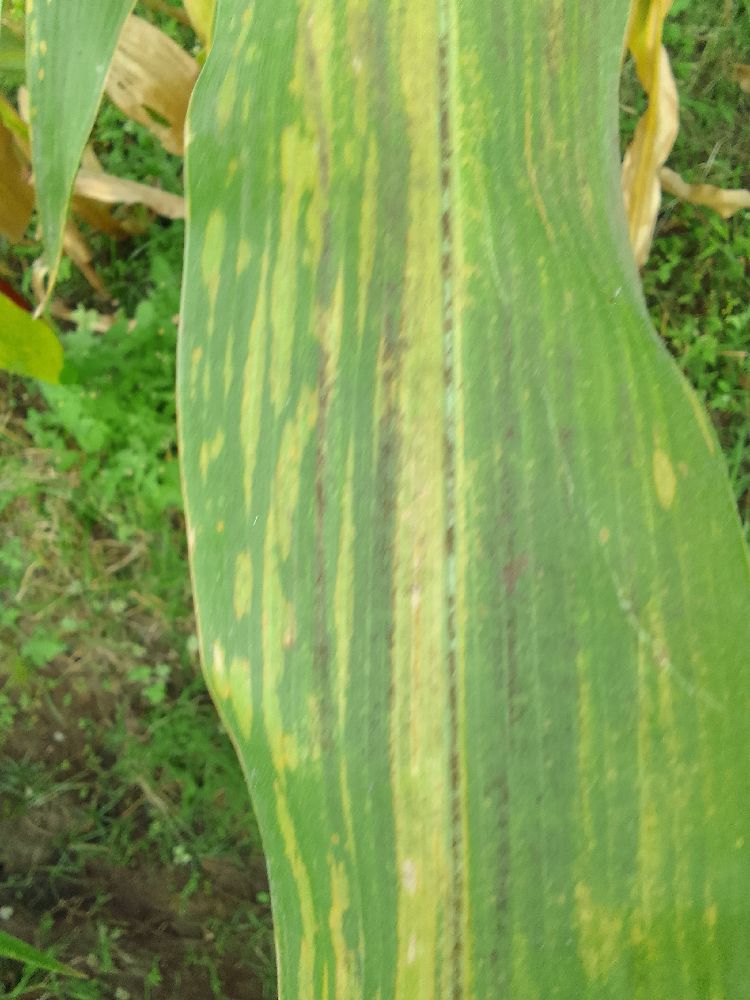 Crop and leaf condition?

maize, maize lethal necrosis
